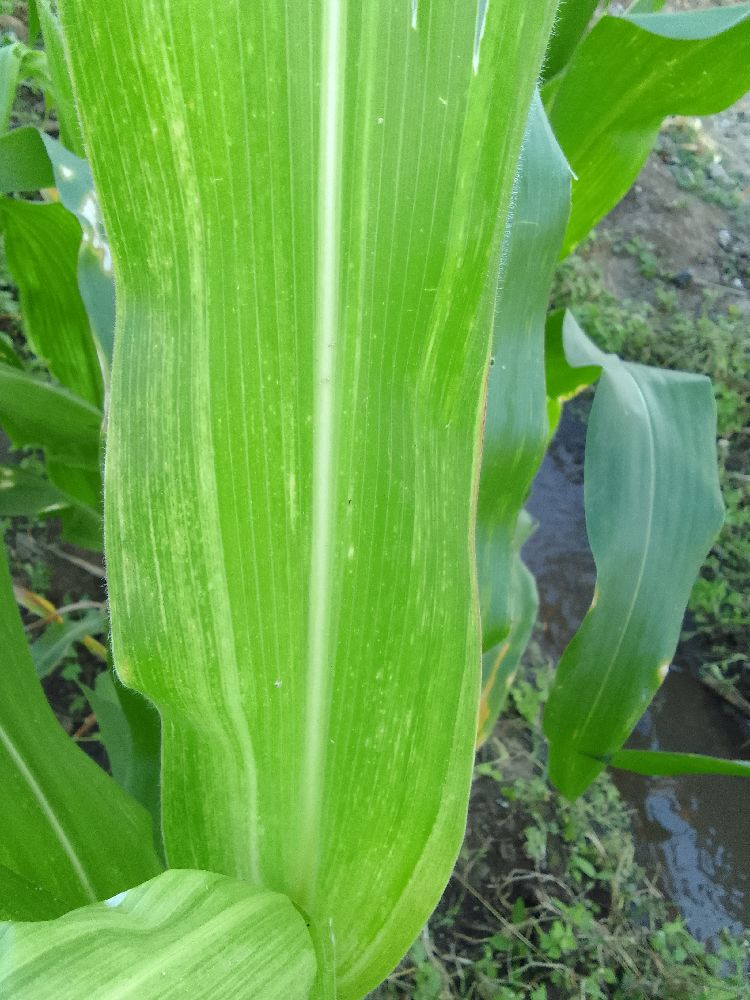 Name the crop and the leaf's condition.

maize, maize lethal necrosis
